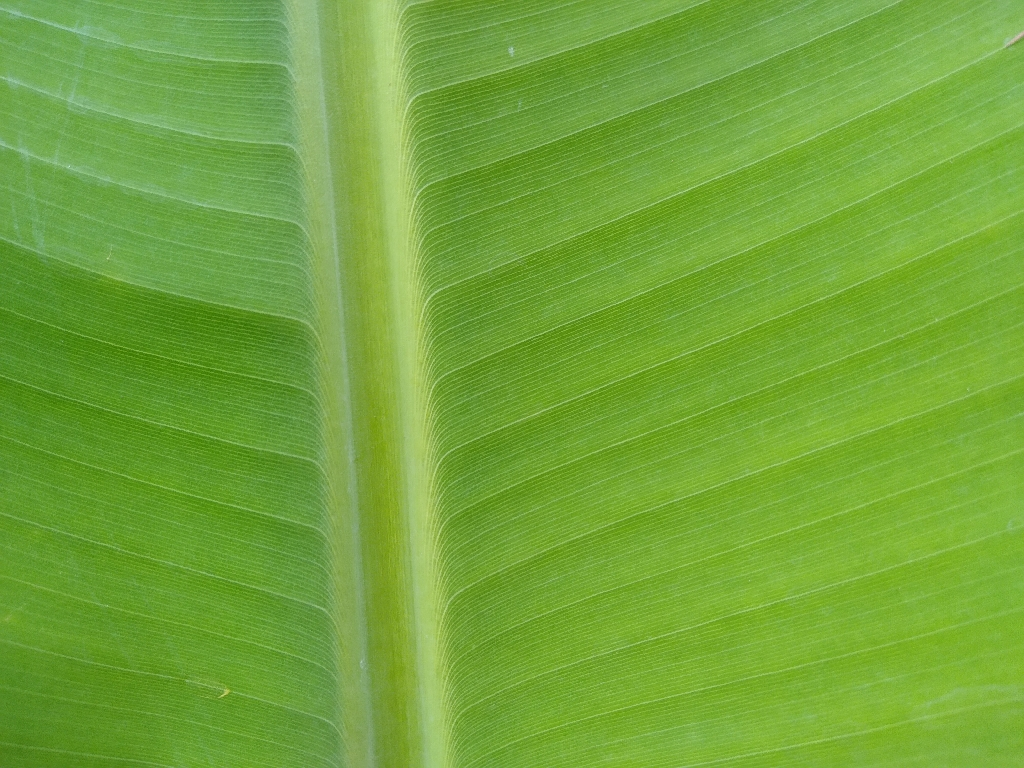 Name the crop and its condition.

banana, healthy
